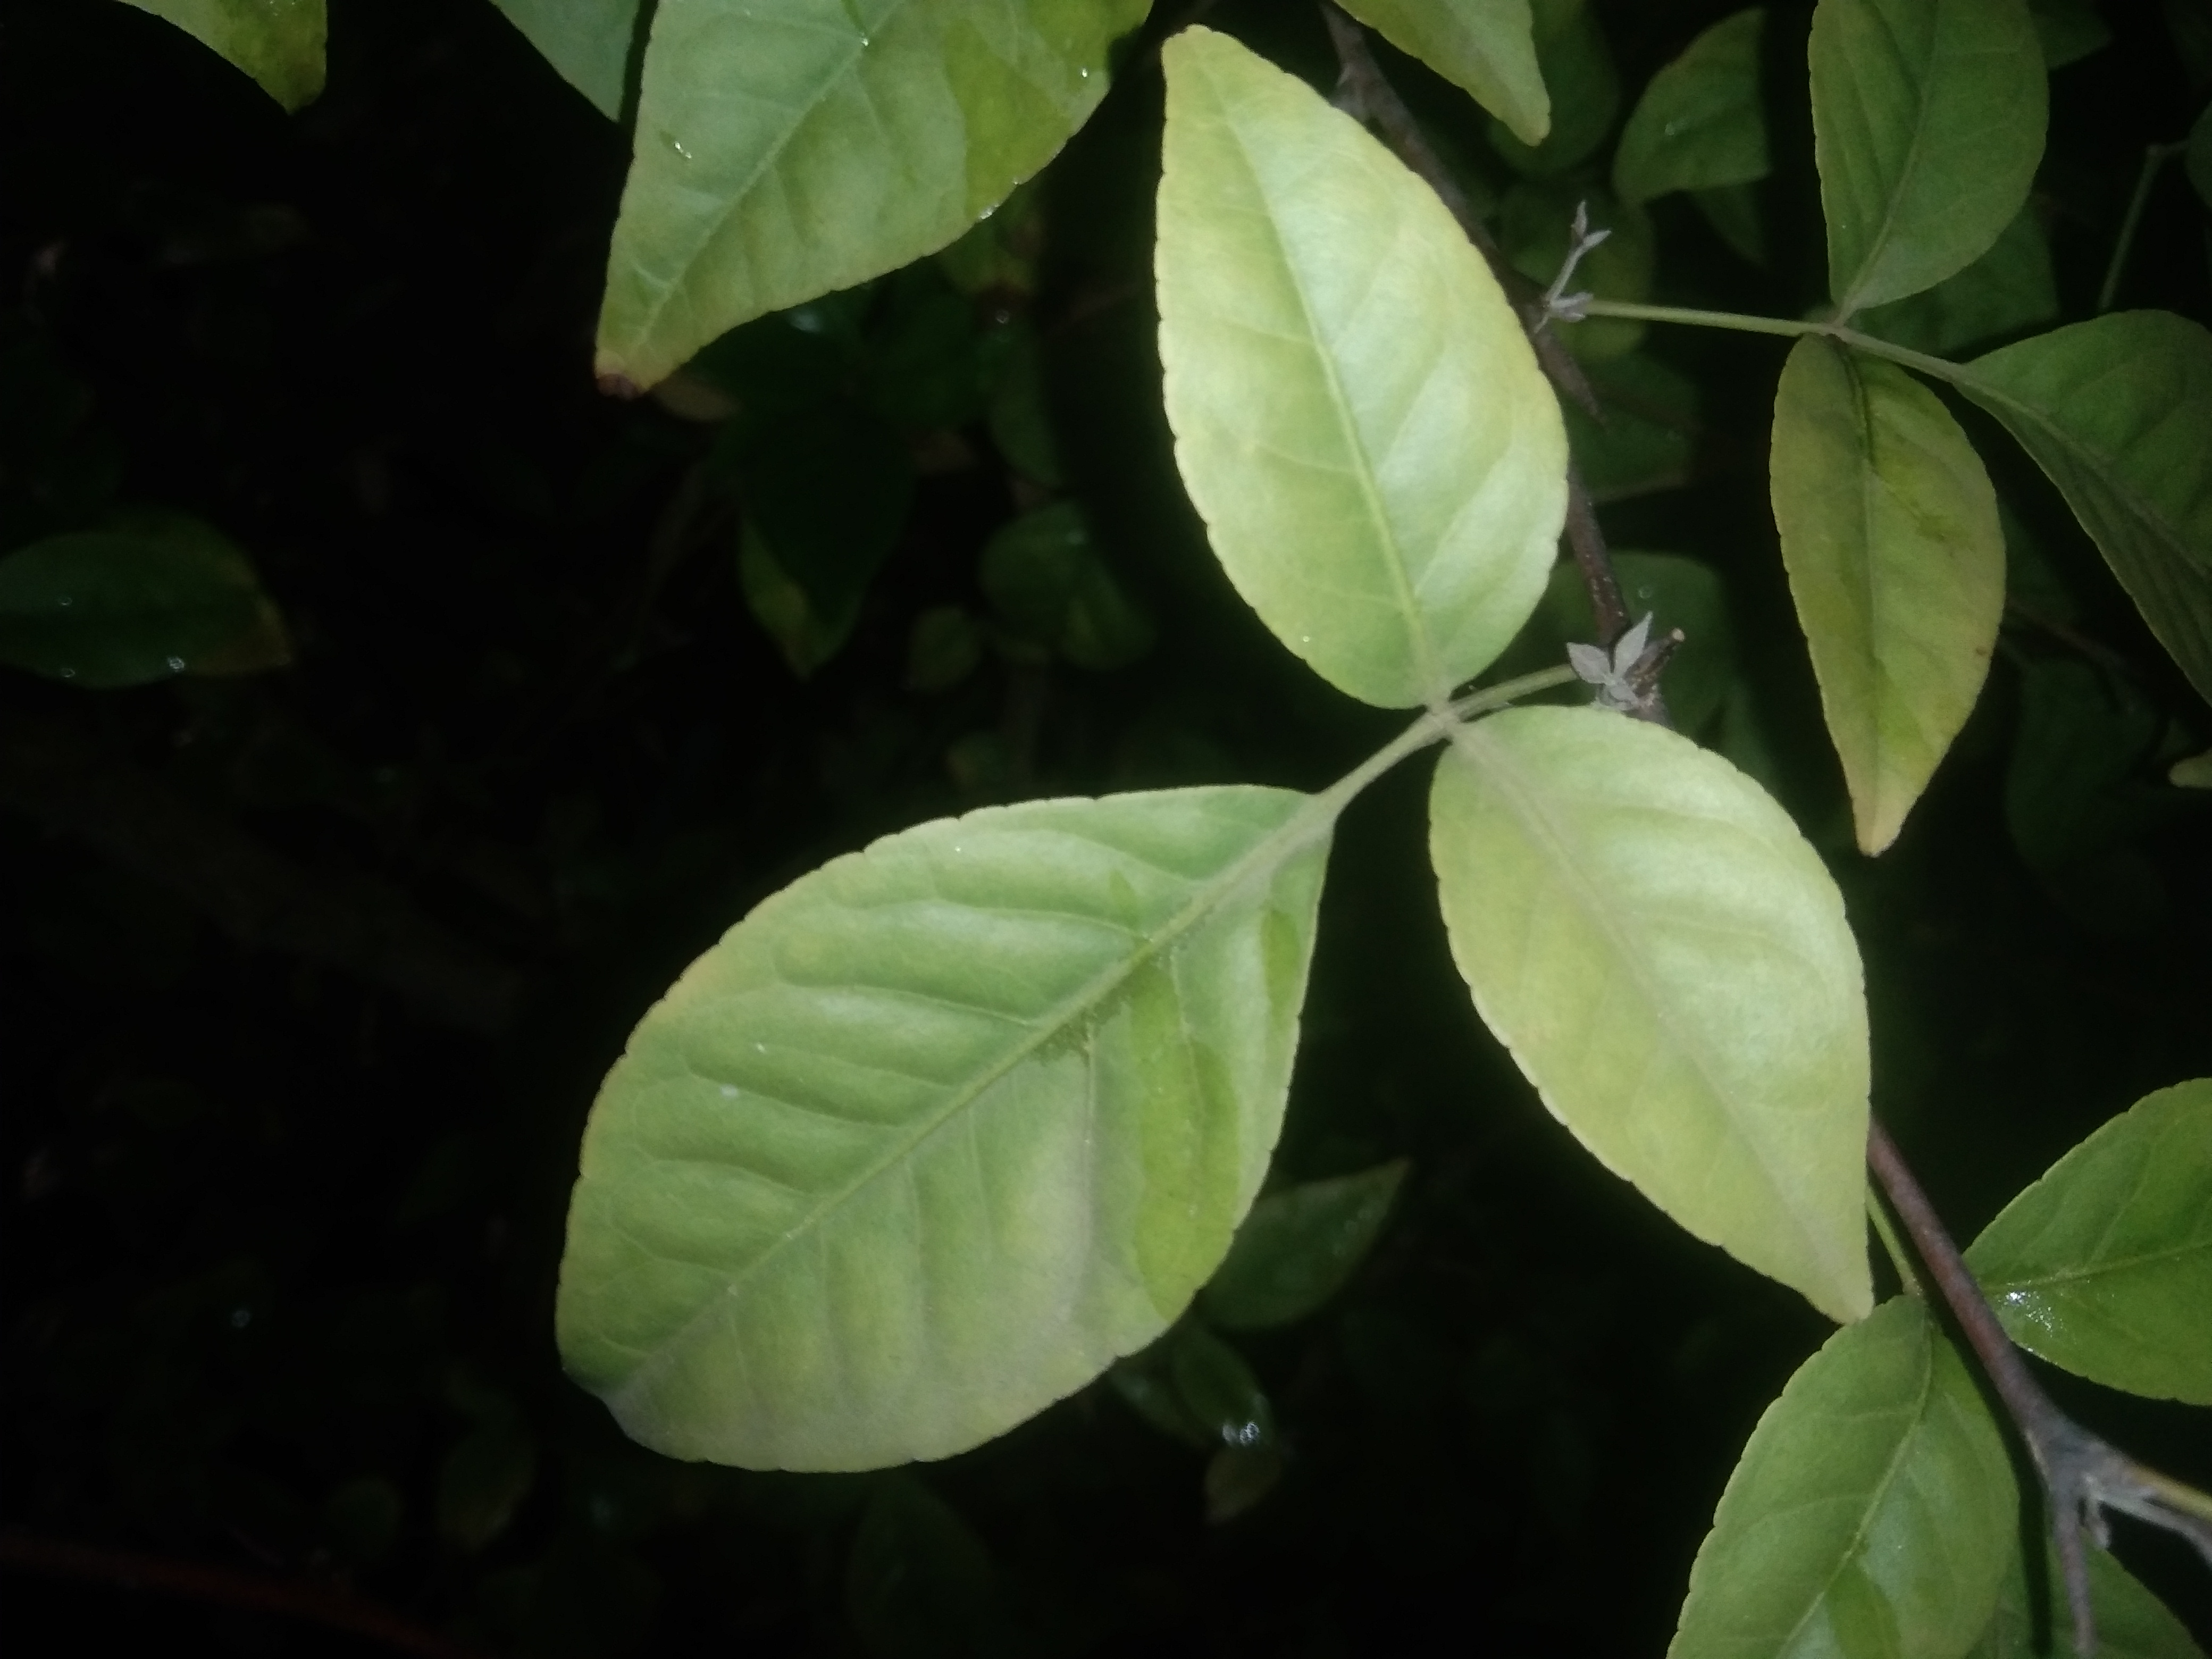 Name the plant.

wood apple
